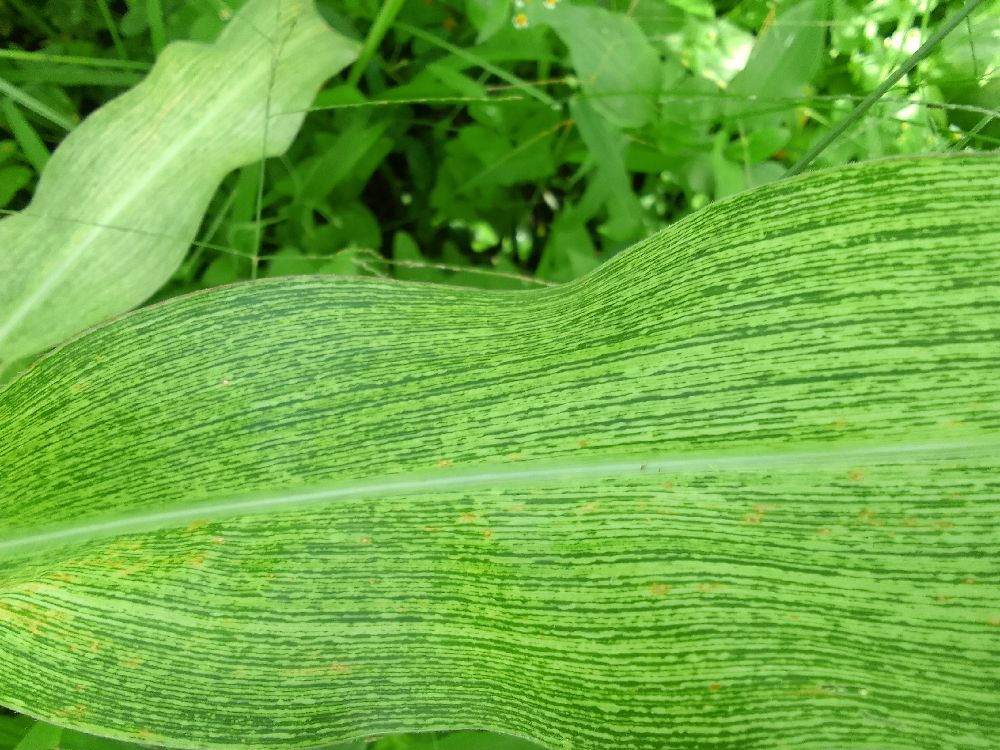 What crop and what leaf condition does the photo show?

maize, maize streak virus
